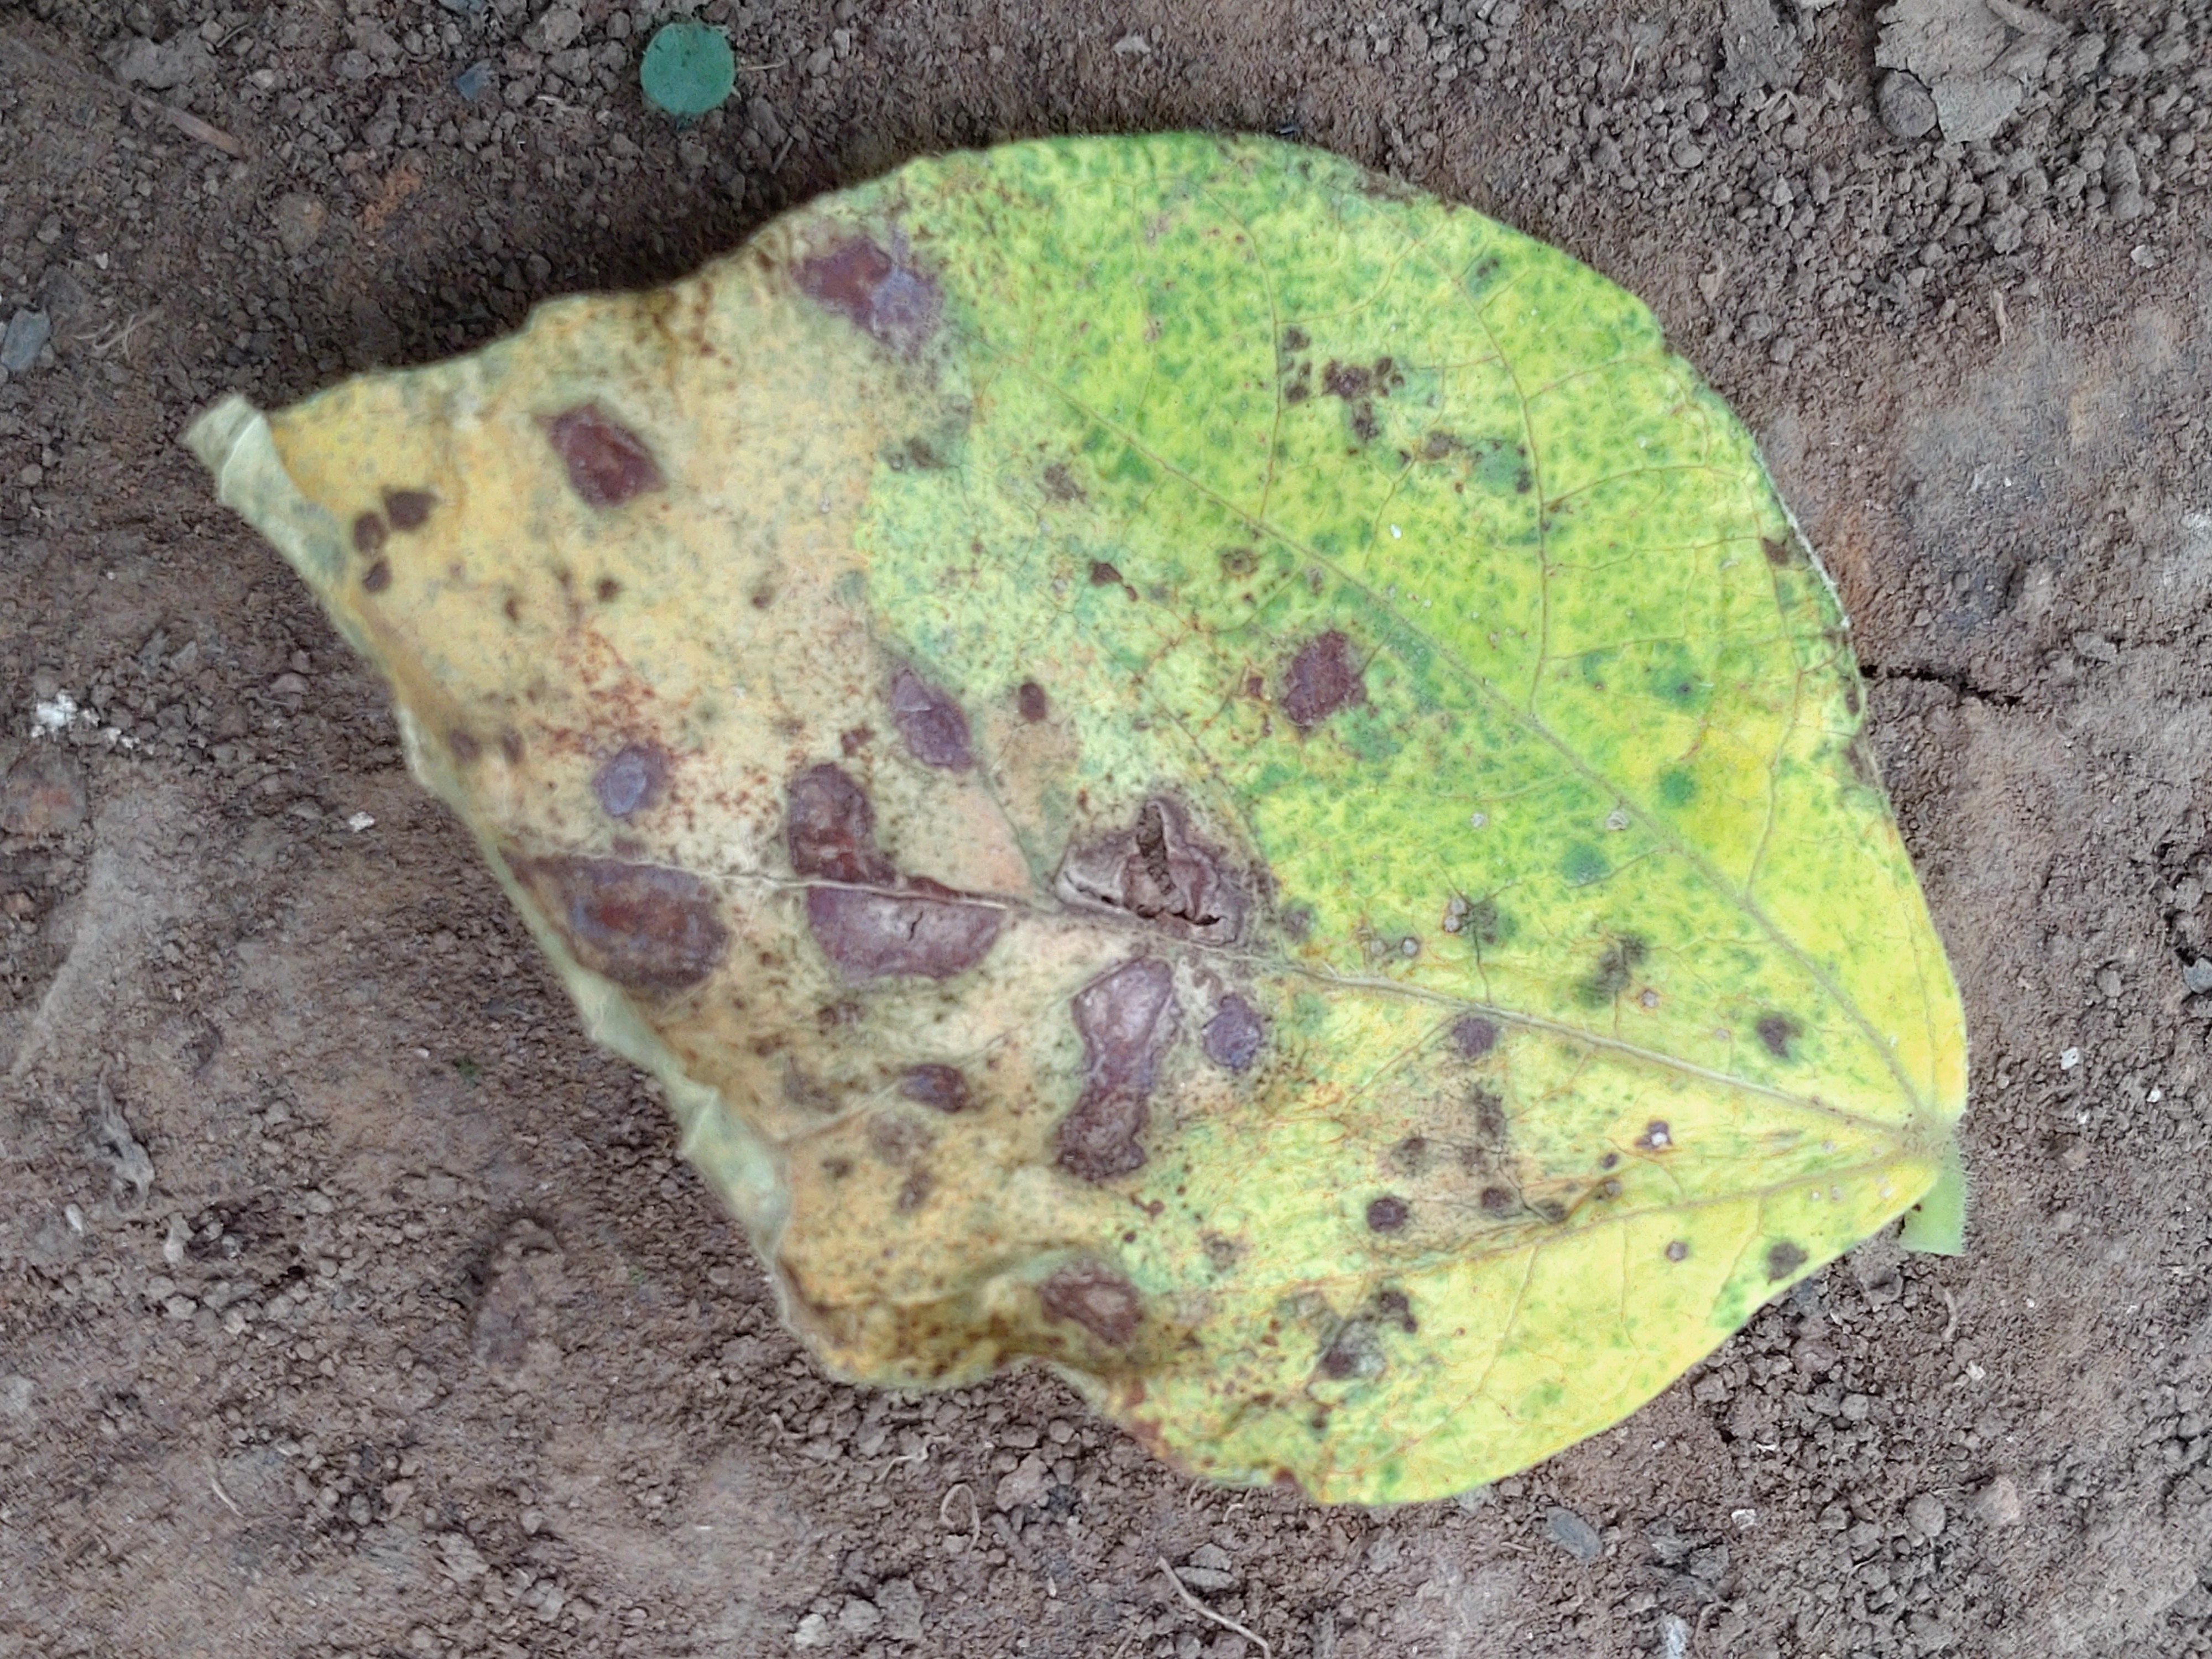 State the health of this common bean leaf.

anthracnose
